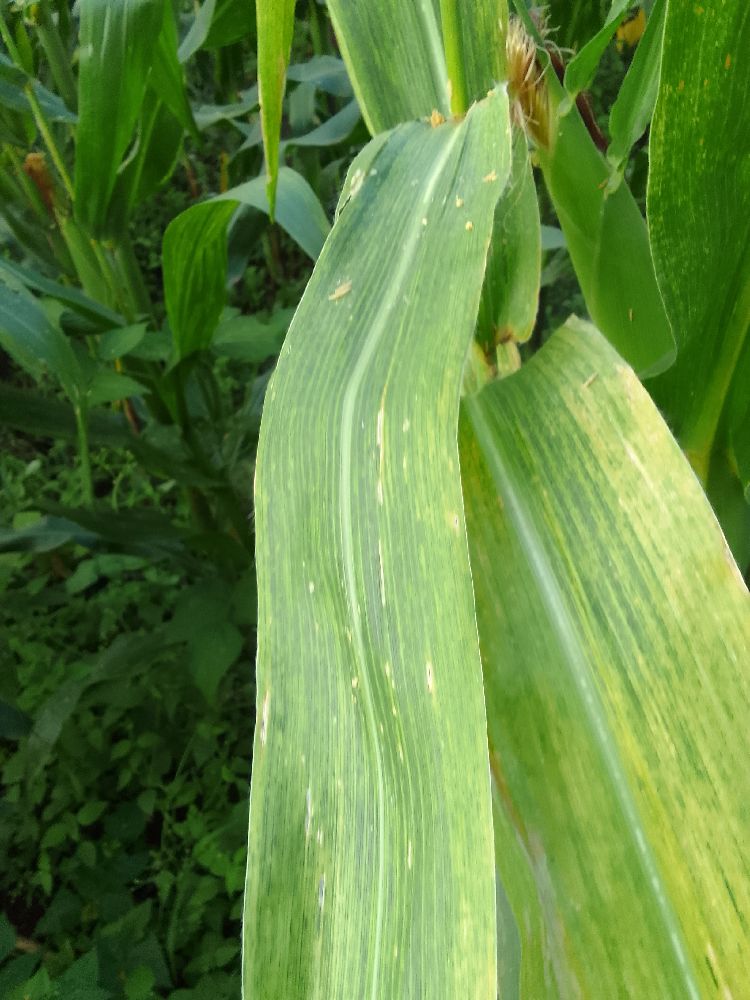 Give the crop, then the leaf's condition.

maize, maize lethal necrosis
